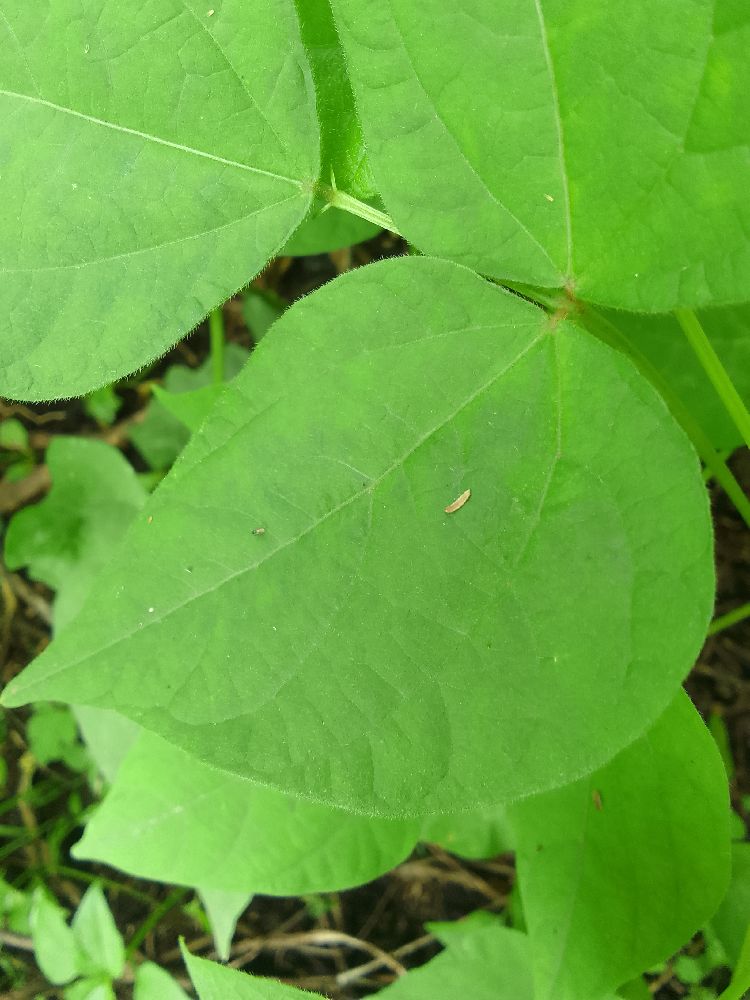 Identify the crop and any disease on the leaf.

common bean, healthy
